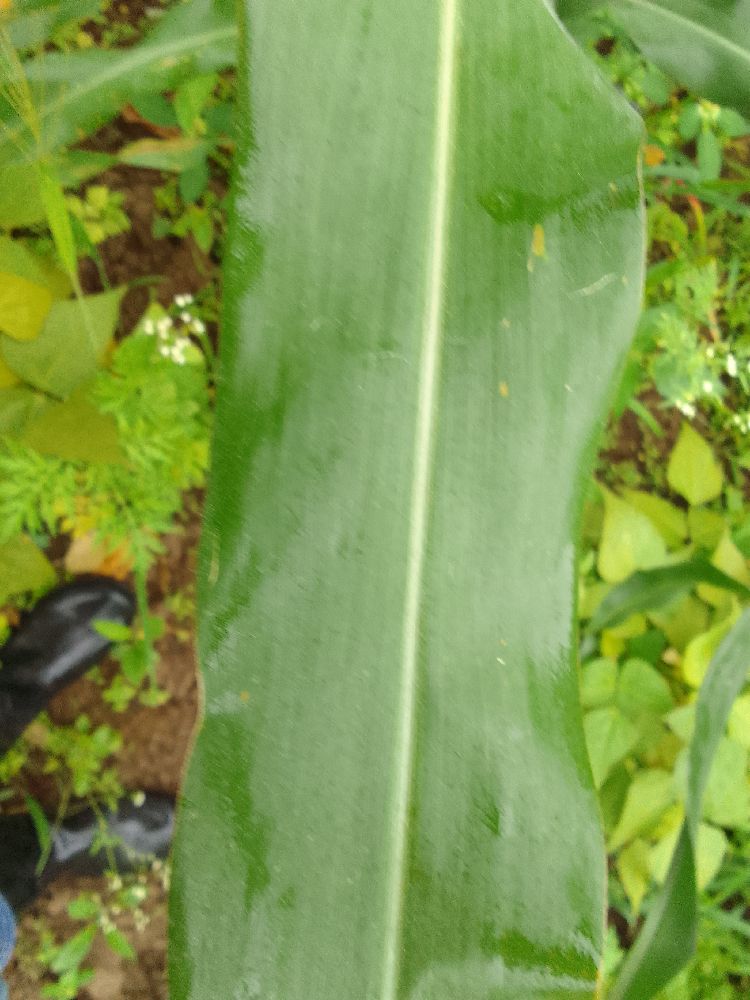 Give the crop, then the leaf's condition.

maize, healthy
